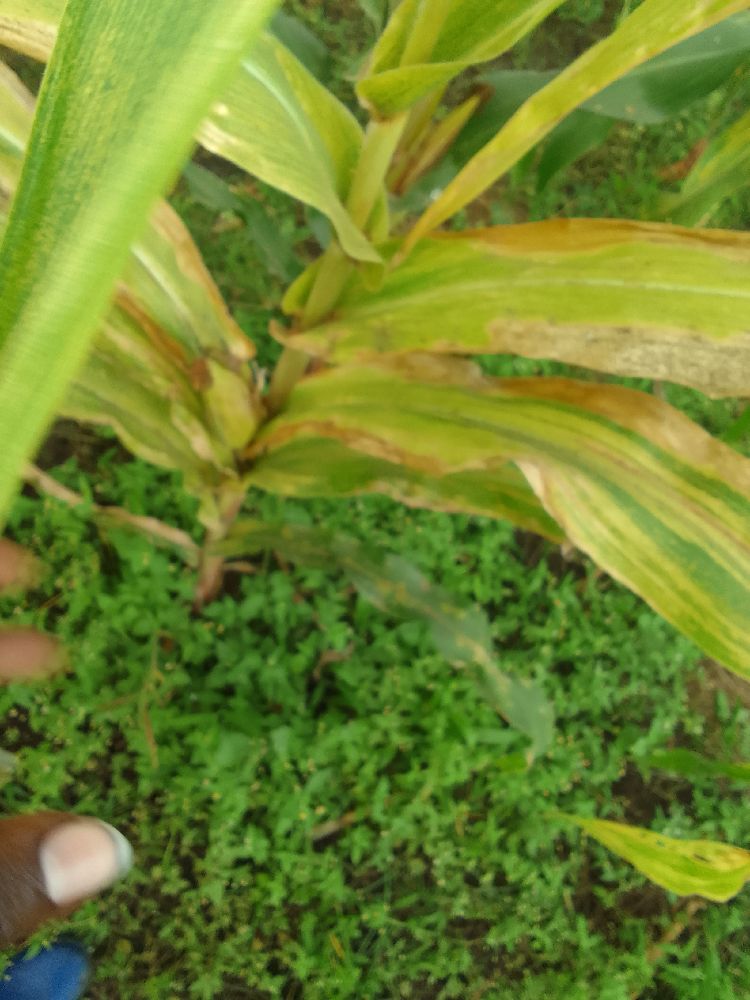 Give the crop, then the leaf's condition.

maize, maize lethal necrosis
